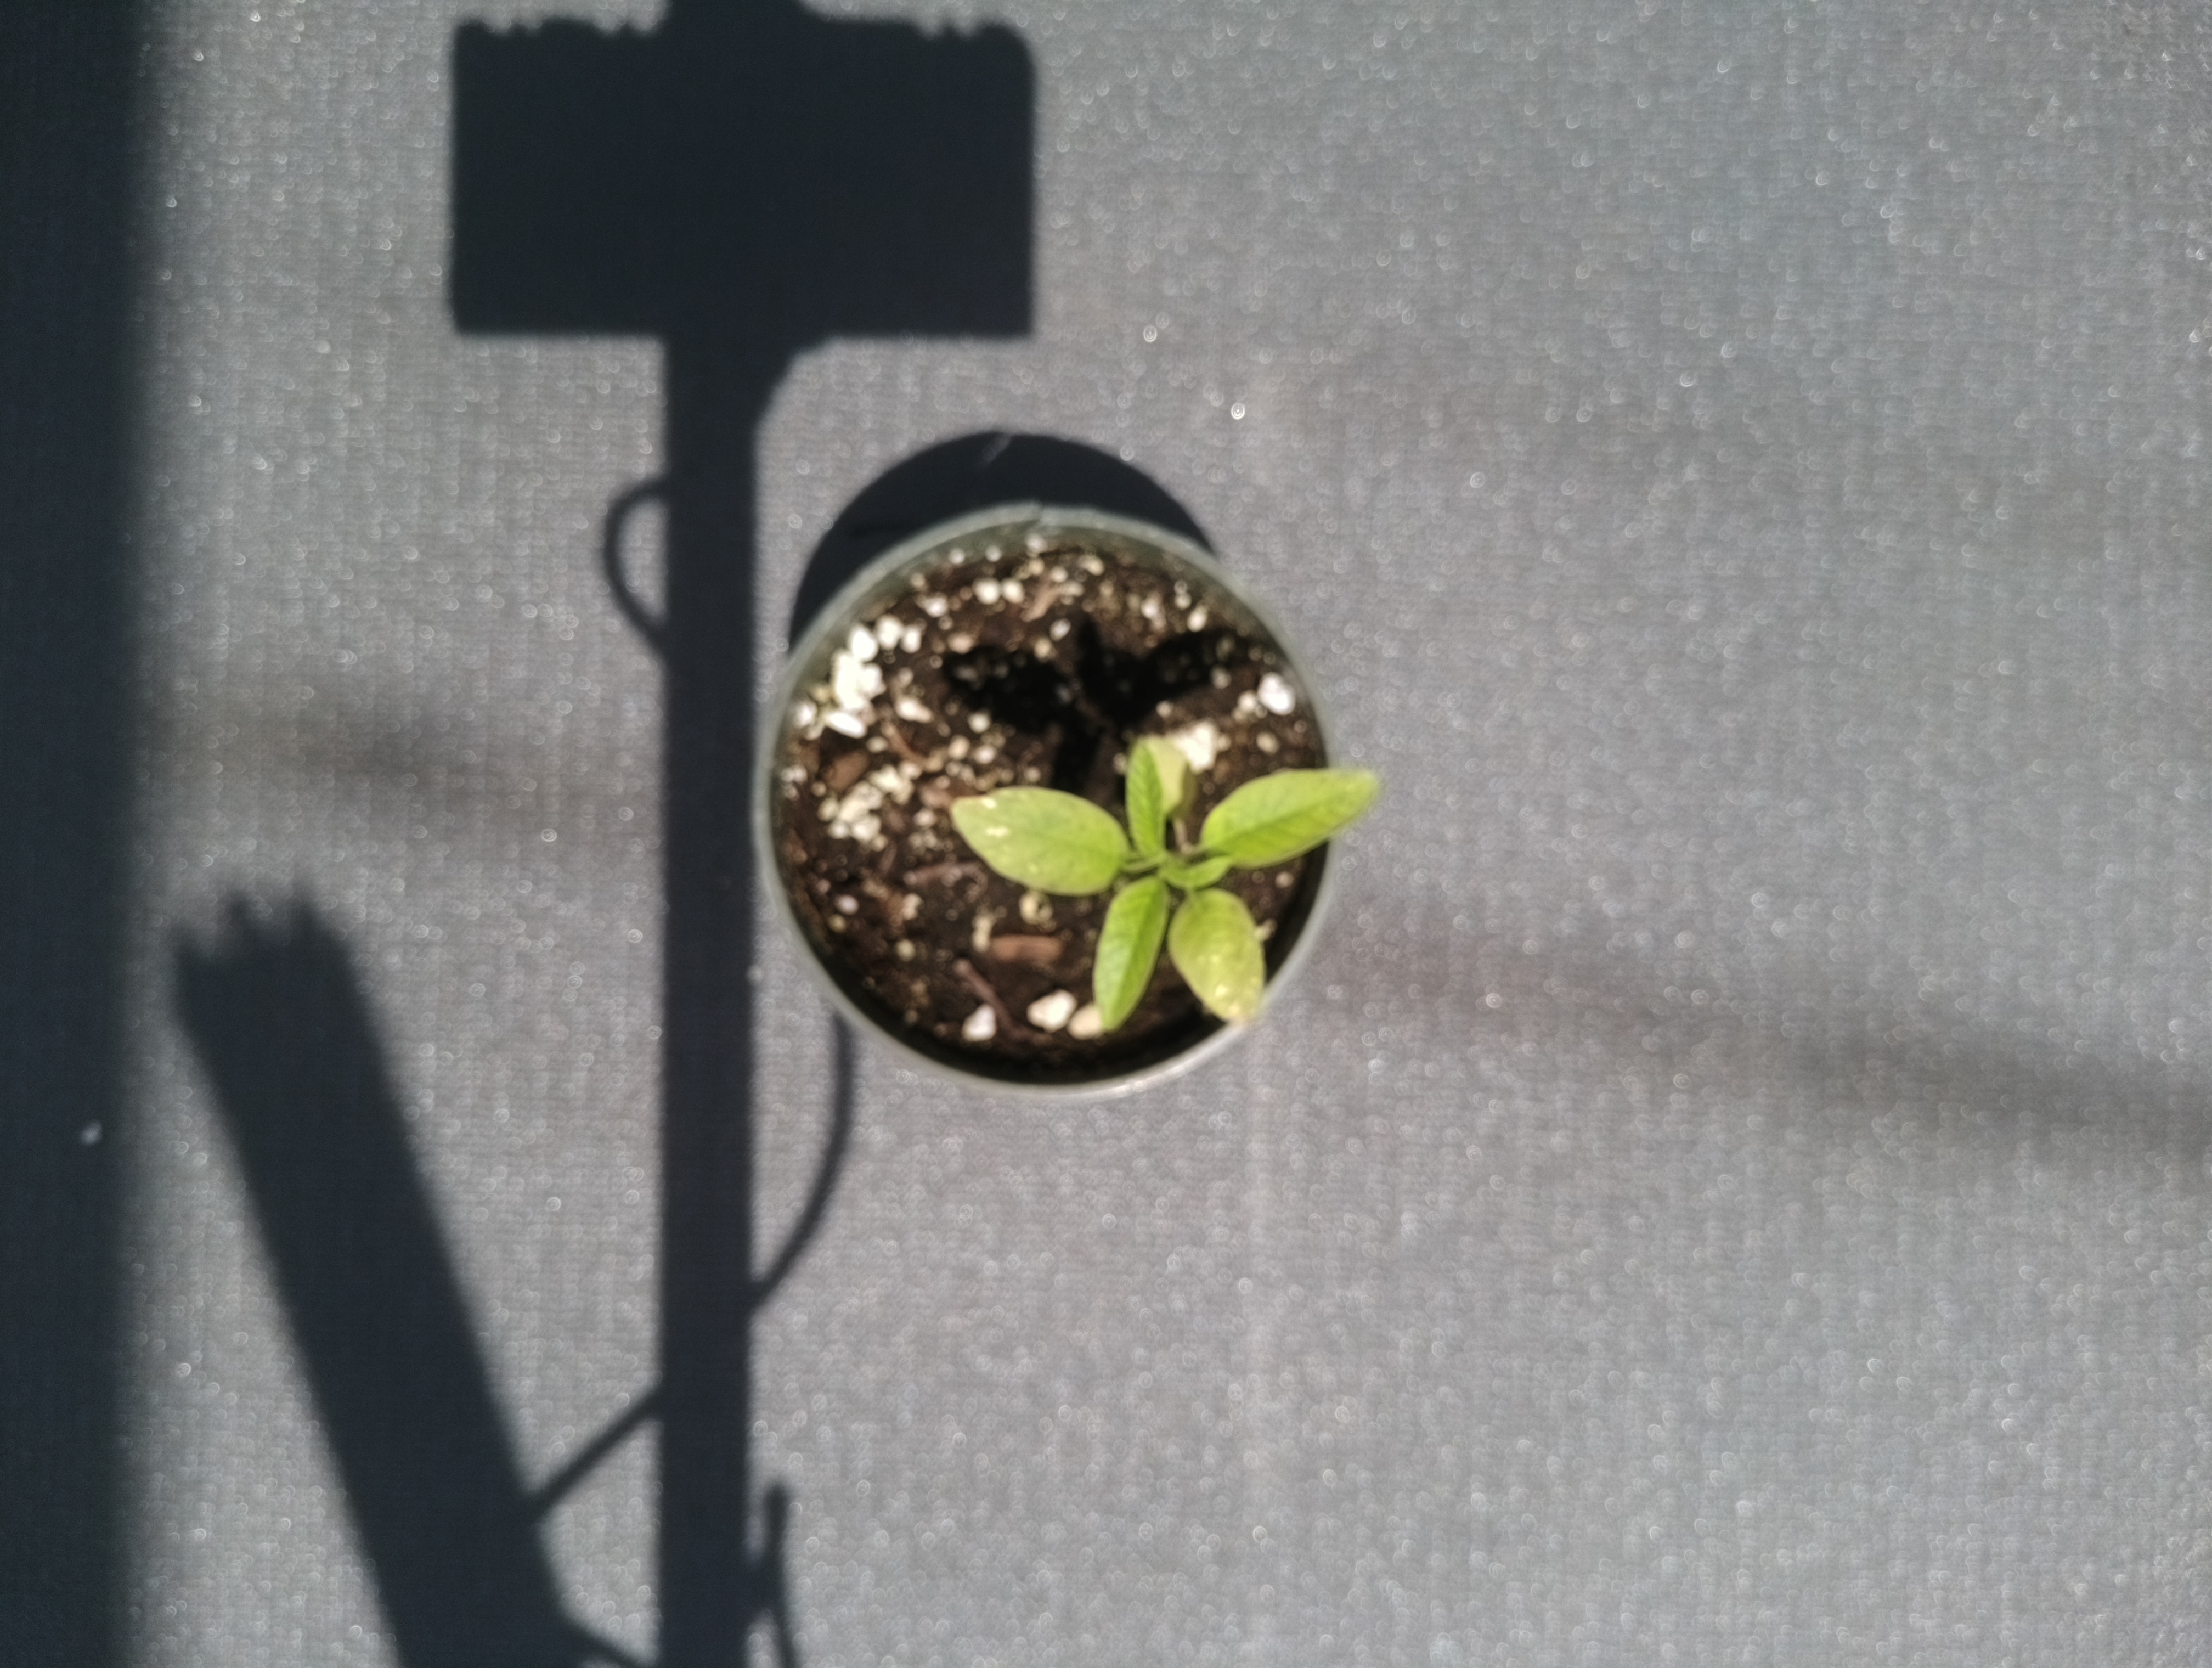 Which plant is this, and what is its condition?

waterhemp, chlorosis only
